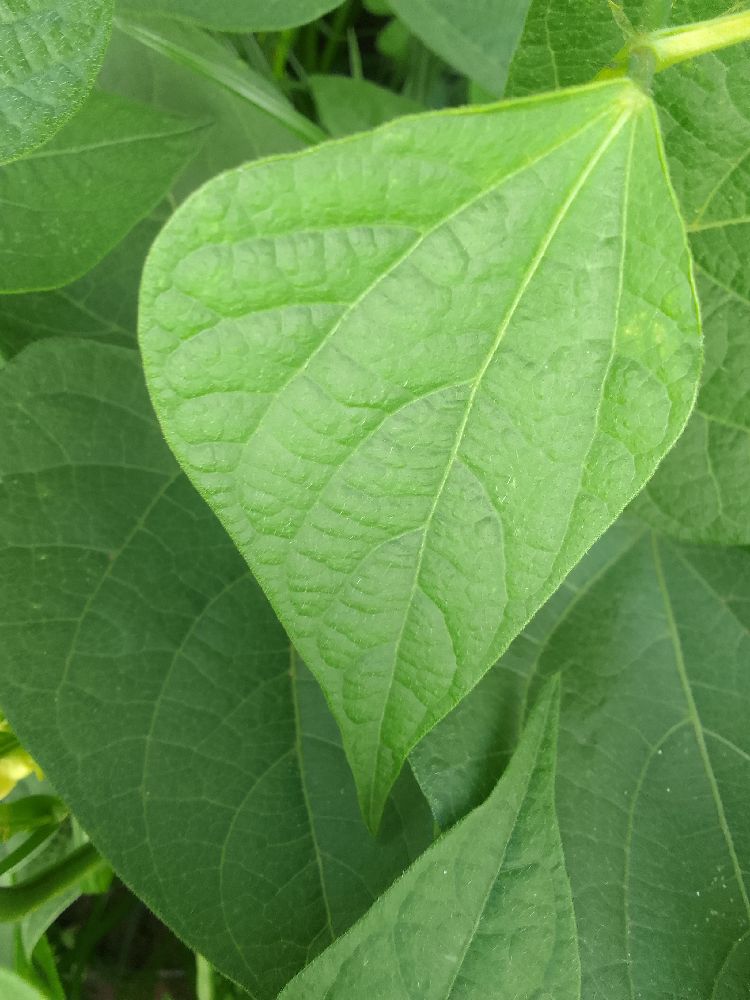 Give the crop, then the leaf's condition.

common bean, healthy
